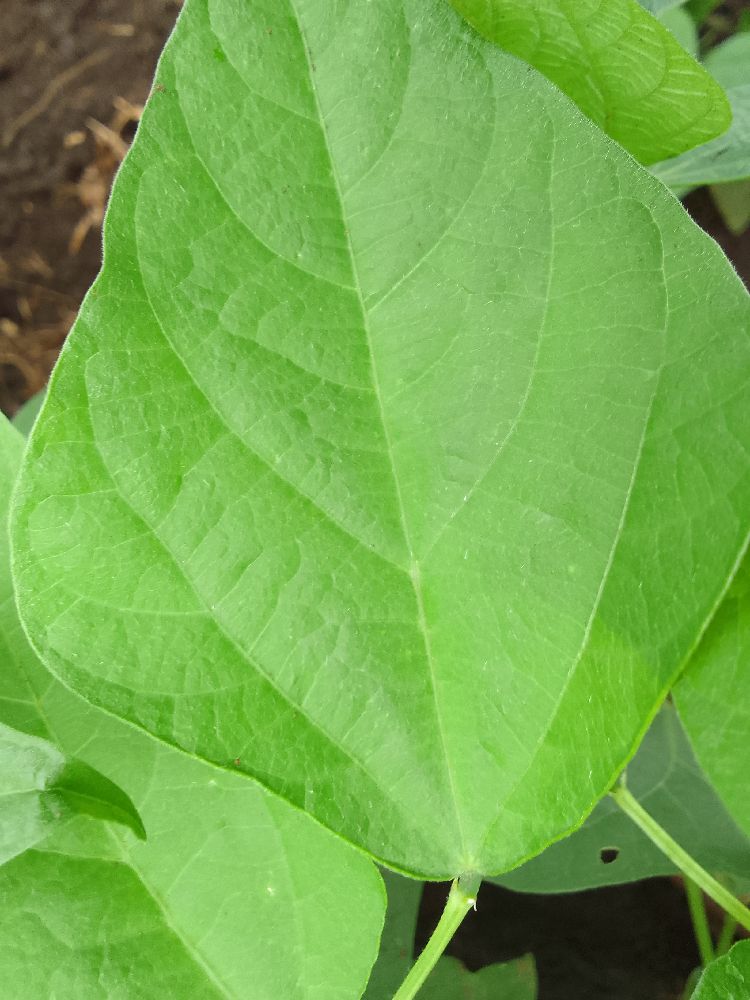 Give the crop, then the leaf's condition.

common bean, healthy
